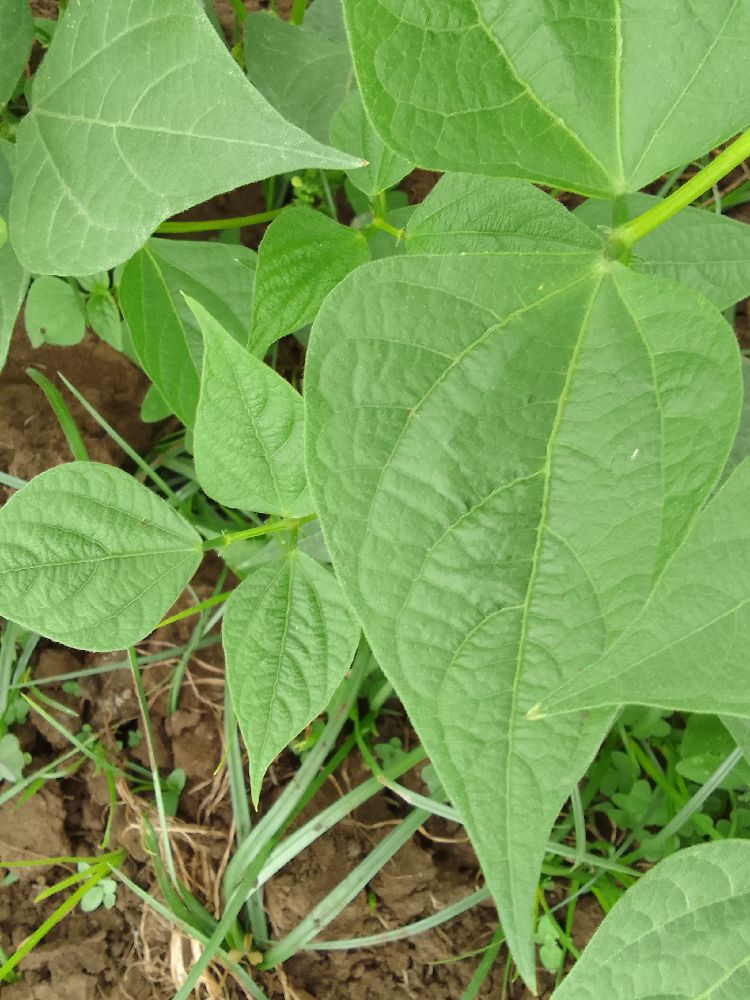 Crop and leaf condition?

common bean, healthy
